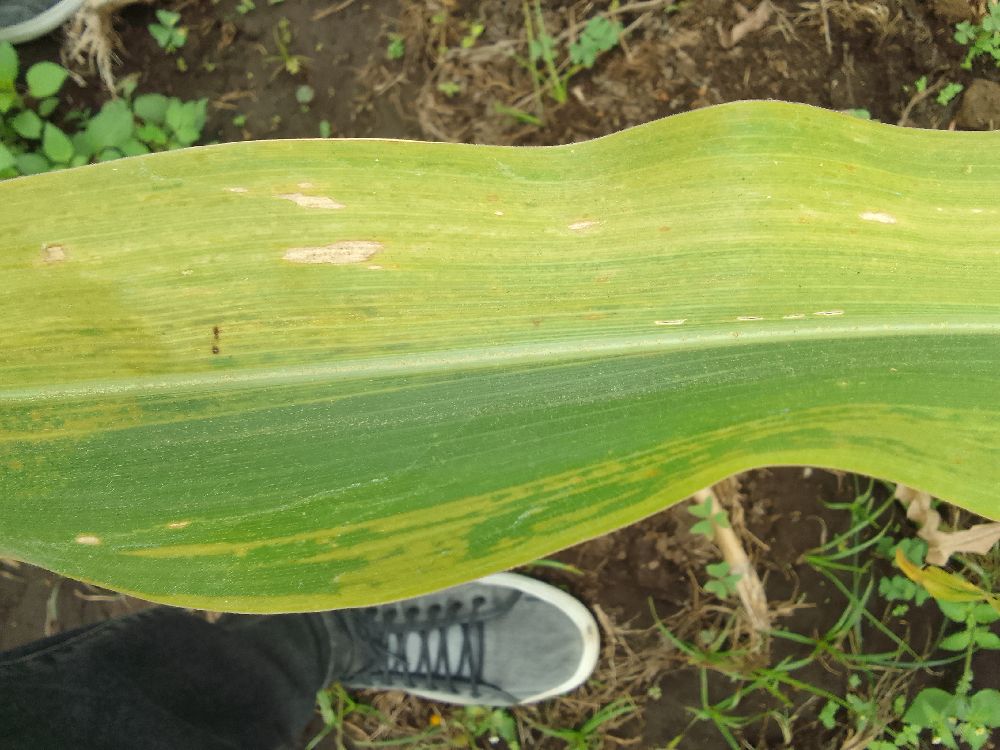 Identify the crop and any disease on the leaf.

maize, maize lethal necrosis
